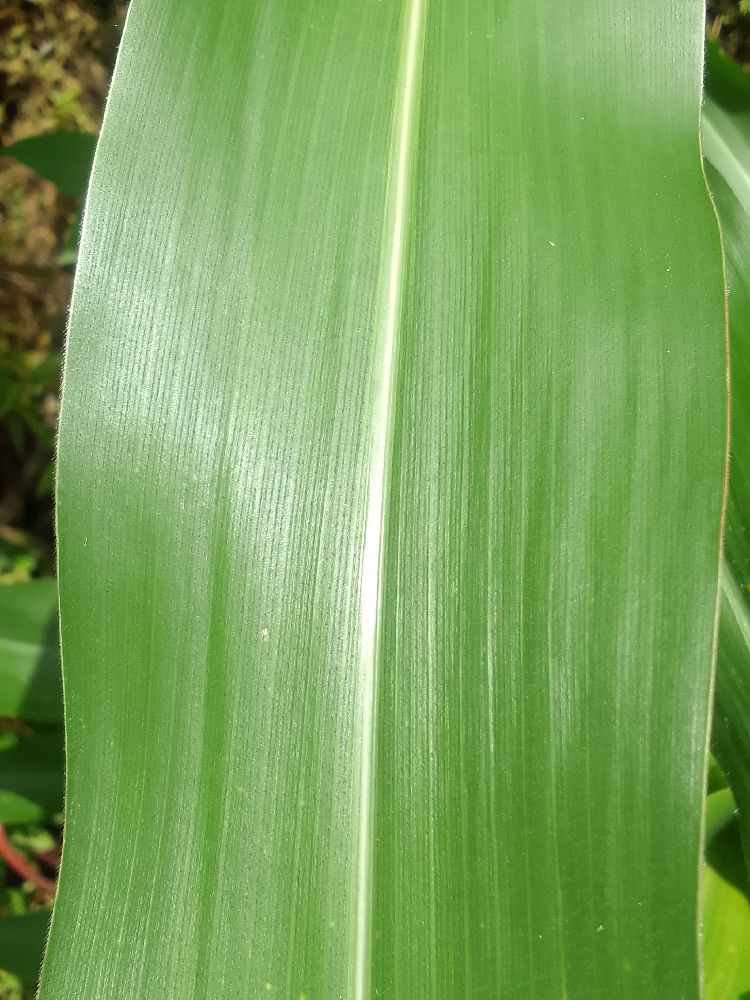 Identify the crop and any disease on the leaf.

maize, healthy
